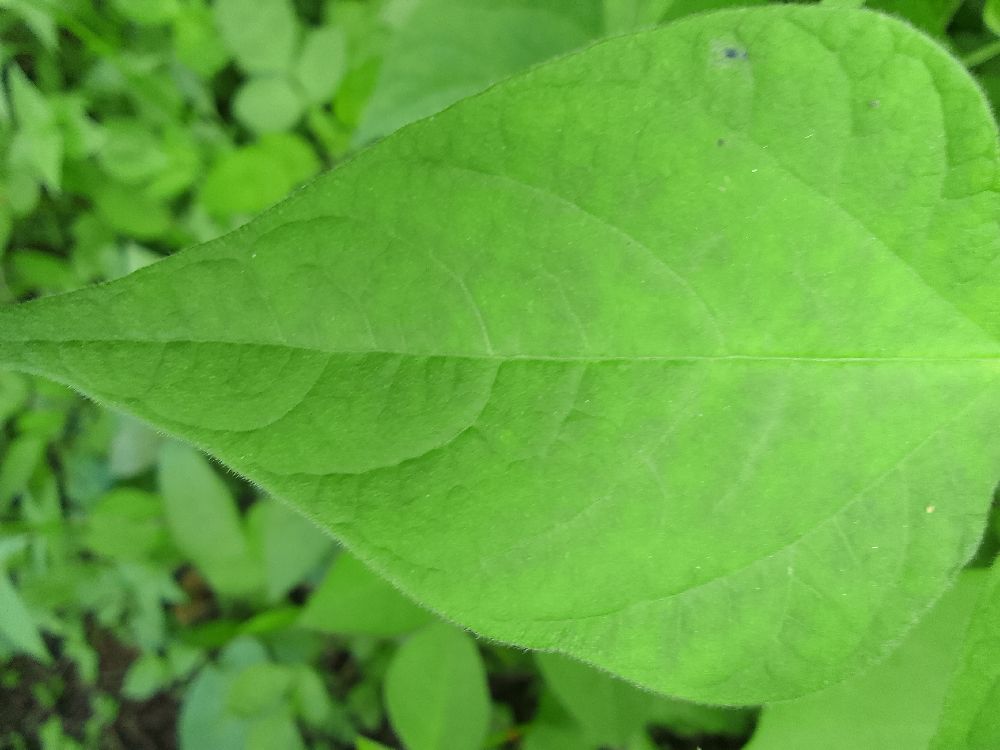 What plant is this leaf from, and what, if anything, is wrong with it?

common bean, healthy
